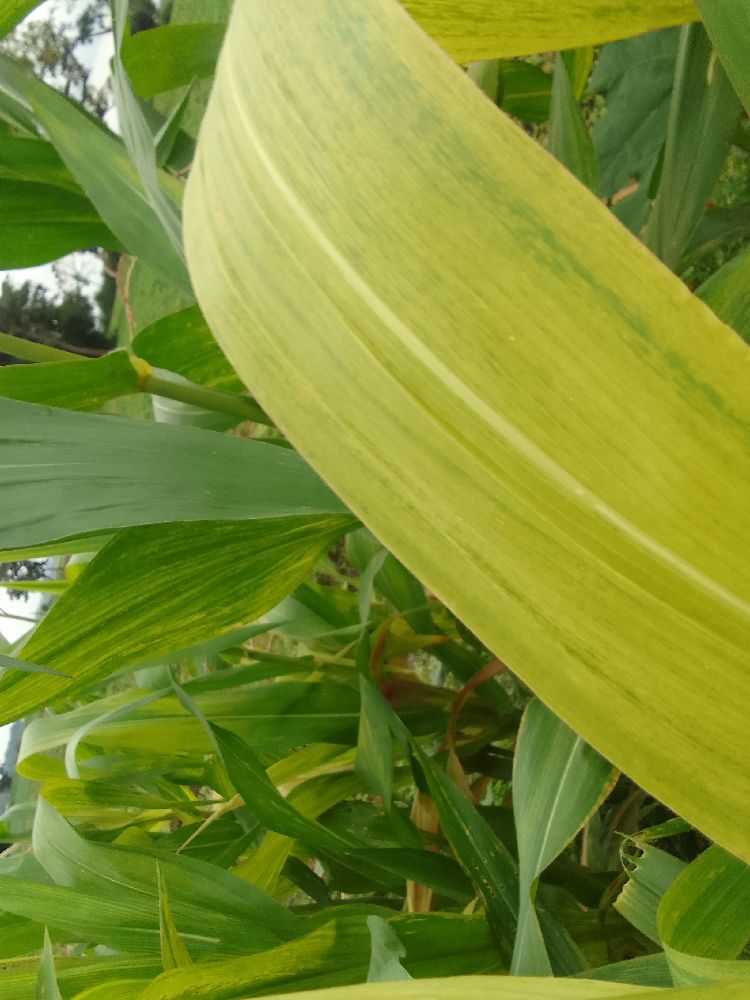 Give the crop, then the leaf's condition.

maize, maize lethal necrosis
